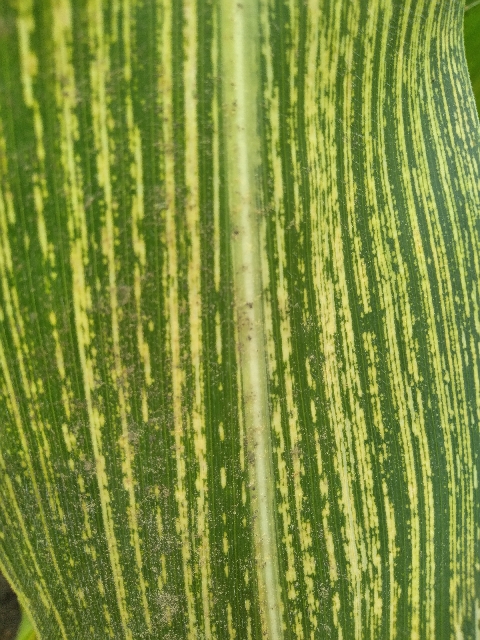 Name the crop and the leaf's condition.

maize, maize streak virus
